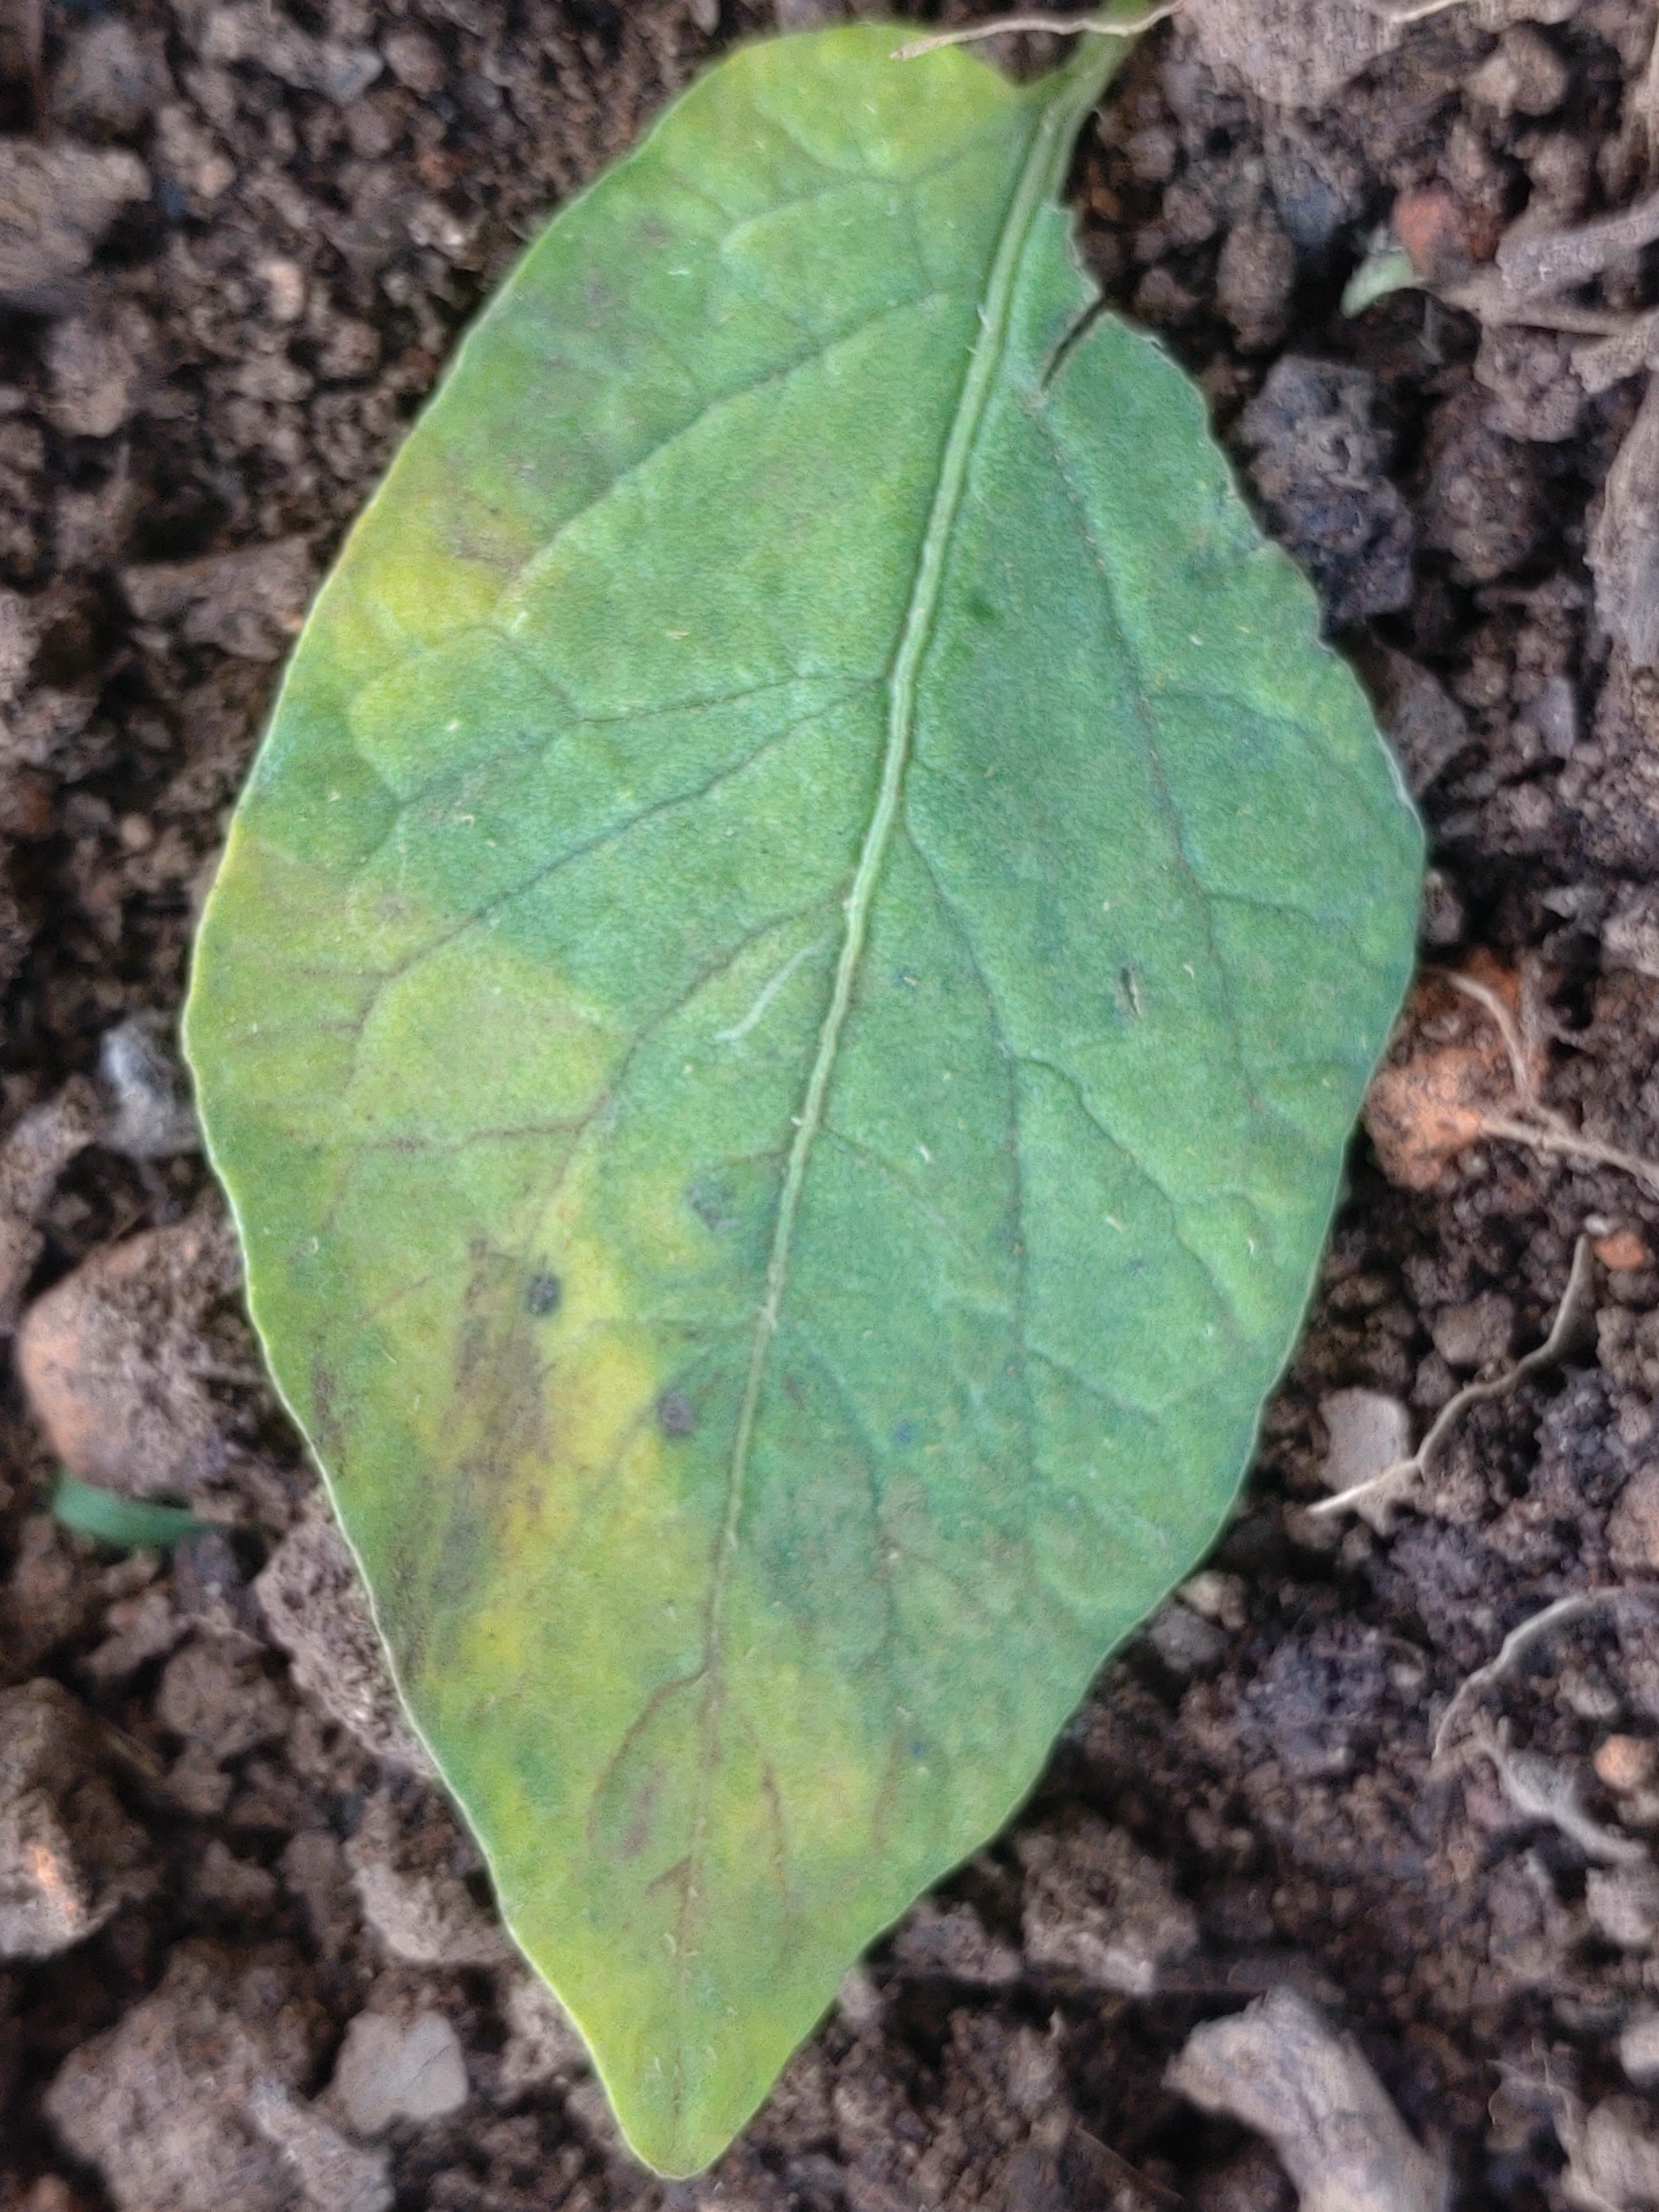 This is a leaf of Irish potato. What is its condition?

late blight
